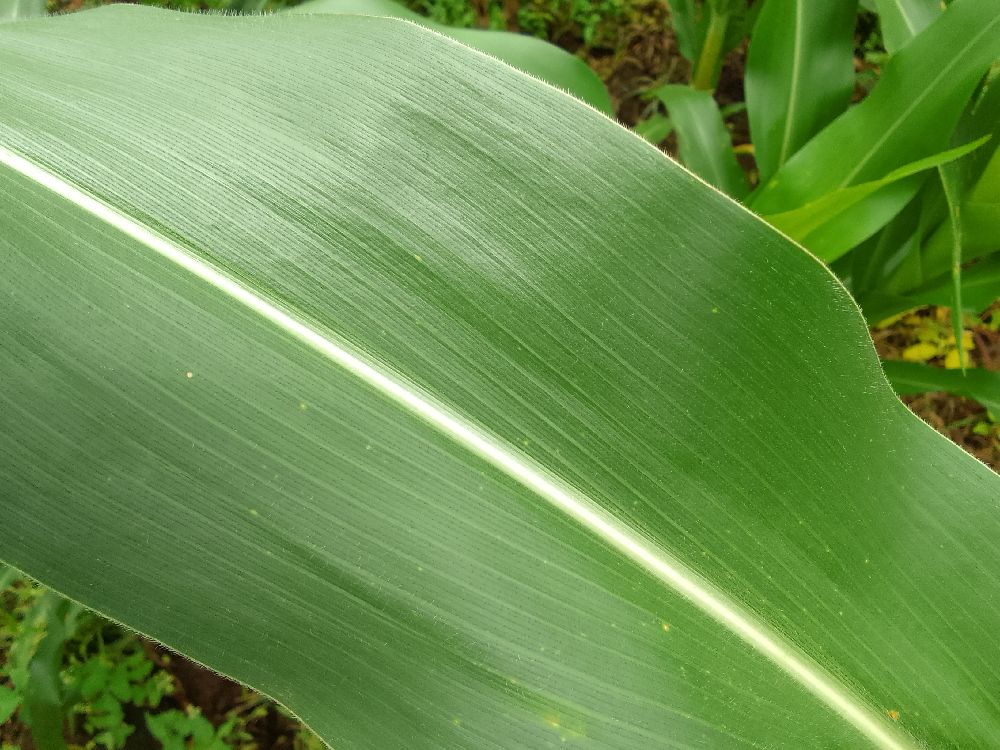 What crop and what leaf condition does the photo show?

maize, healthy
